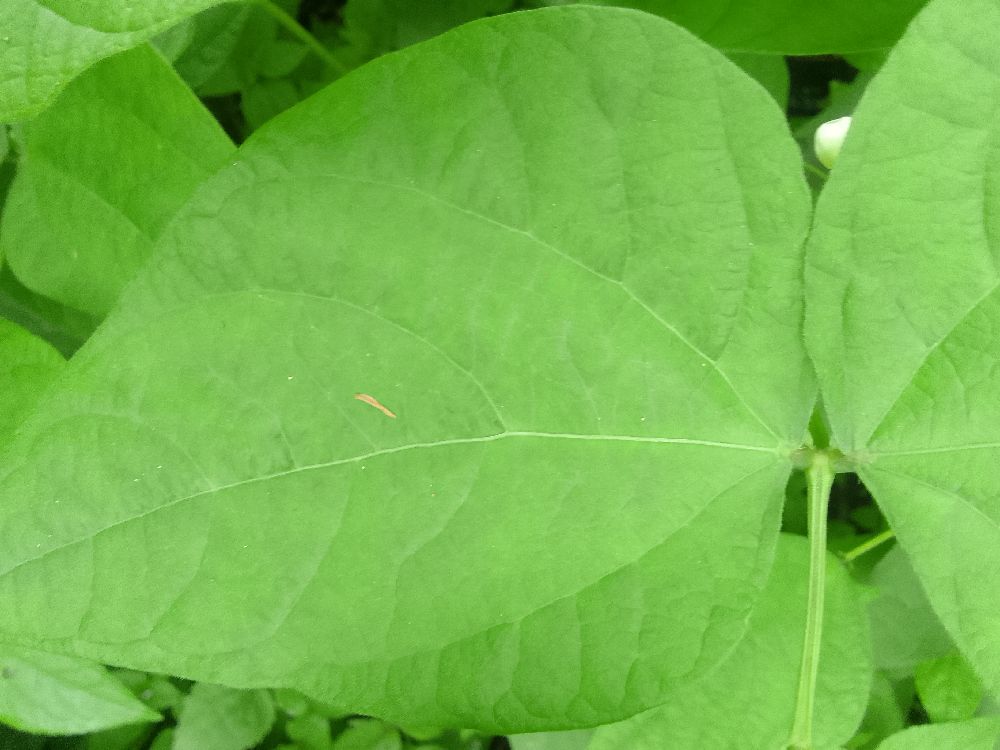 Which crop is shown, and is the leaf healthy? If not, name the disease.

common bean, healthy
